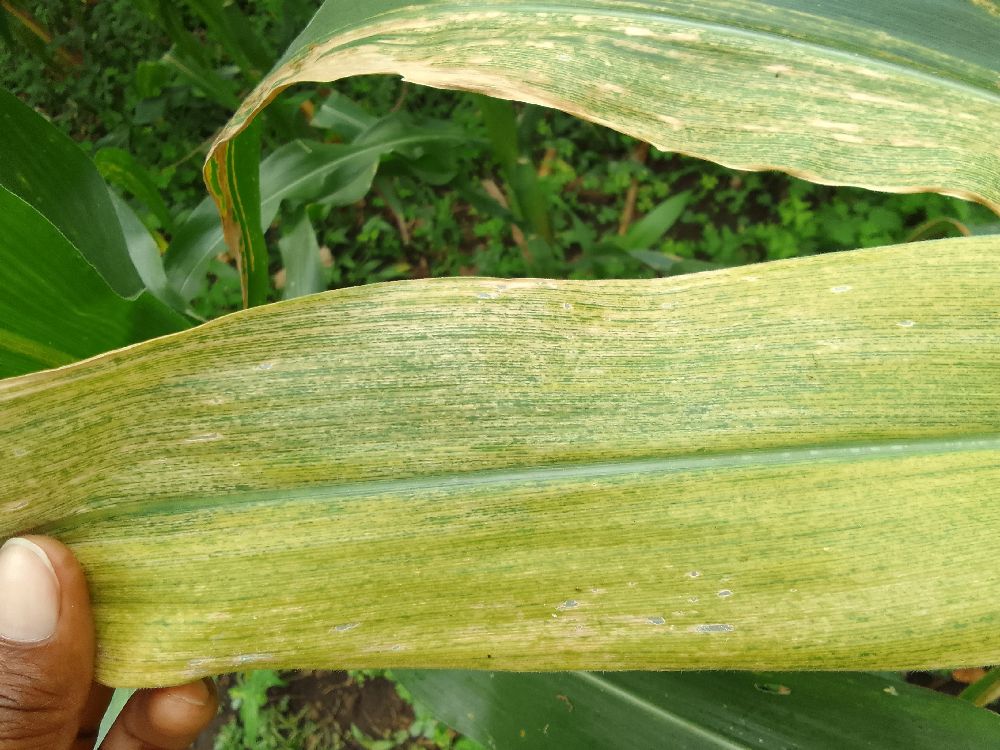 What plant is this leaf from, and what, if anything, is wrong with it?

maize, maize lethal necrosis
